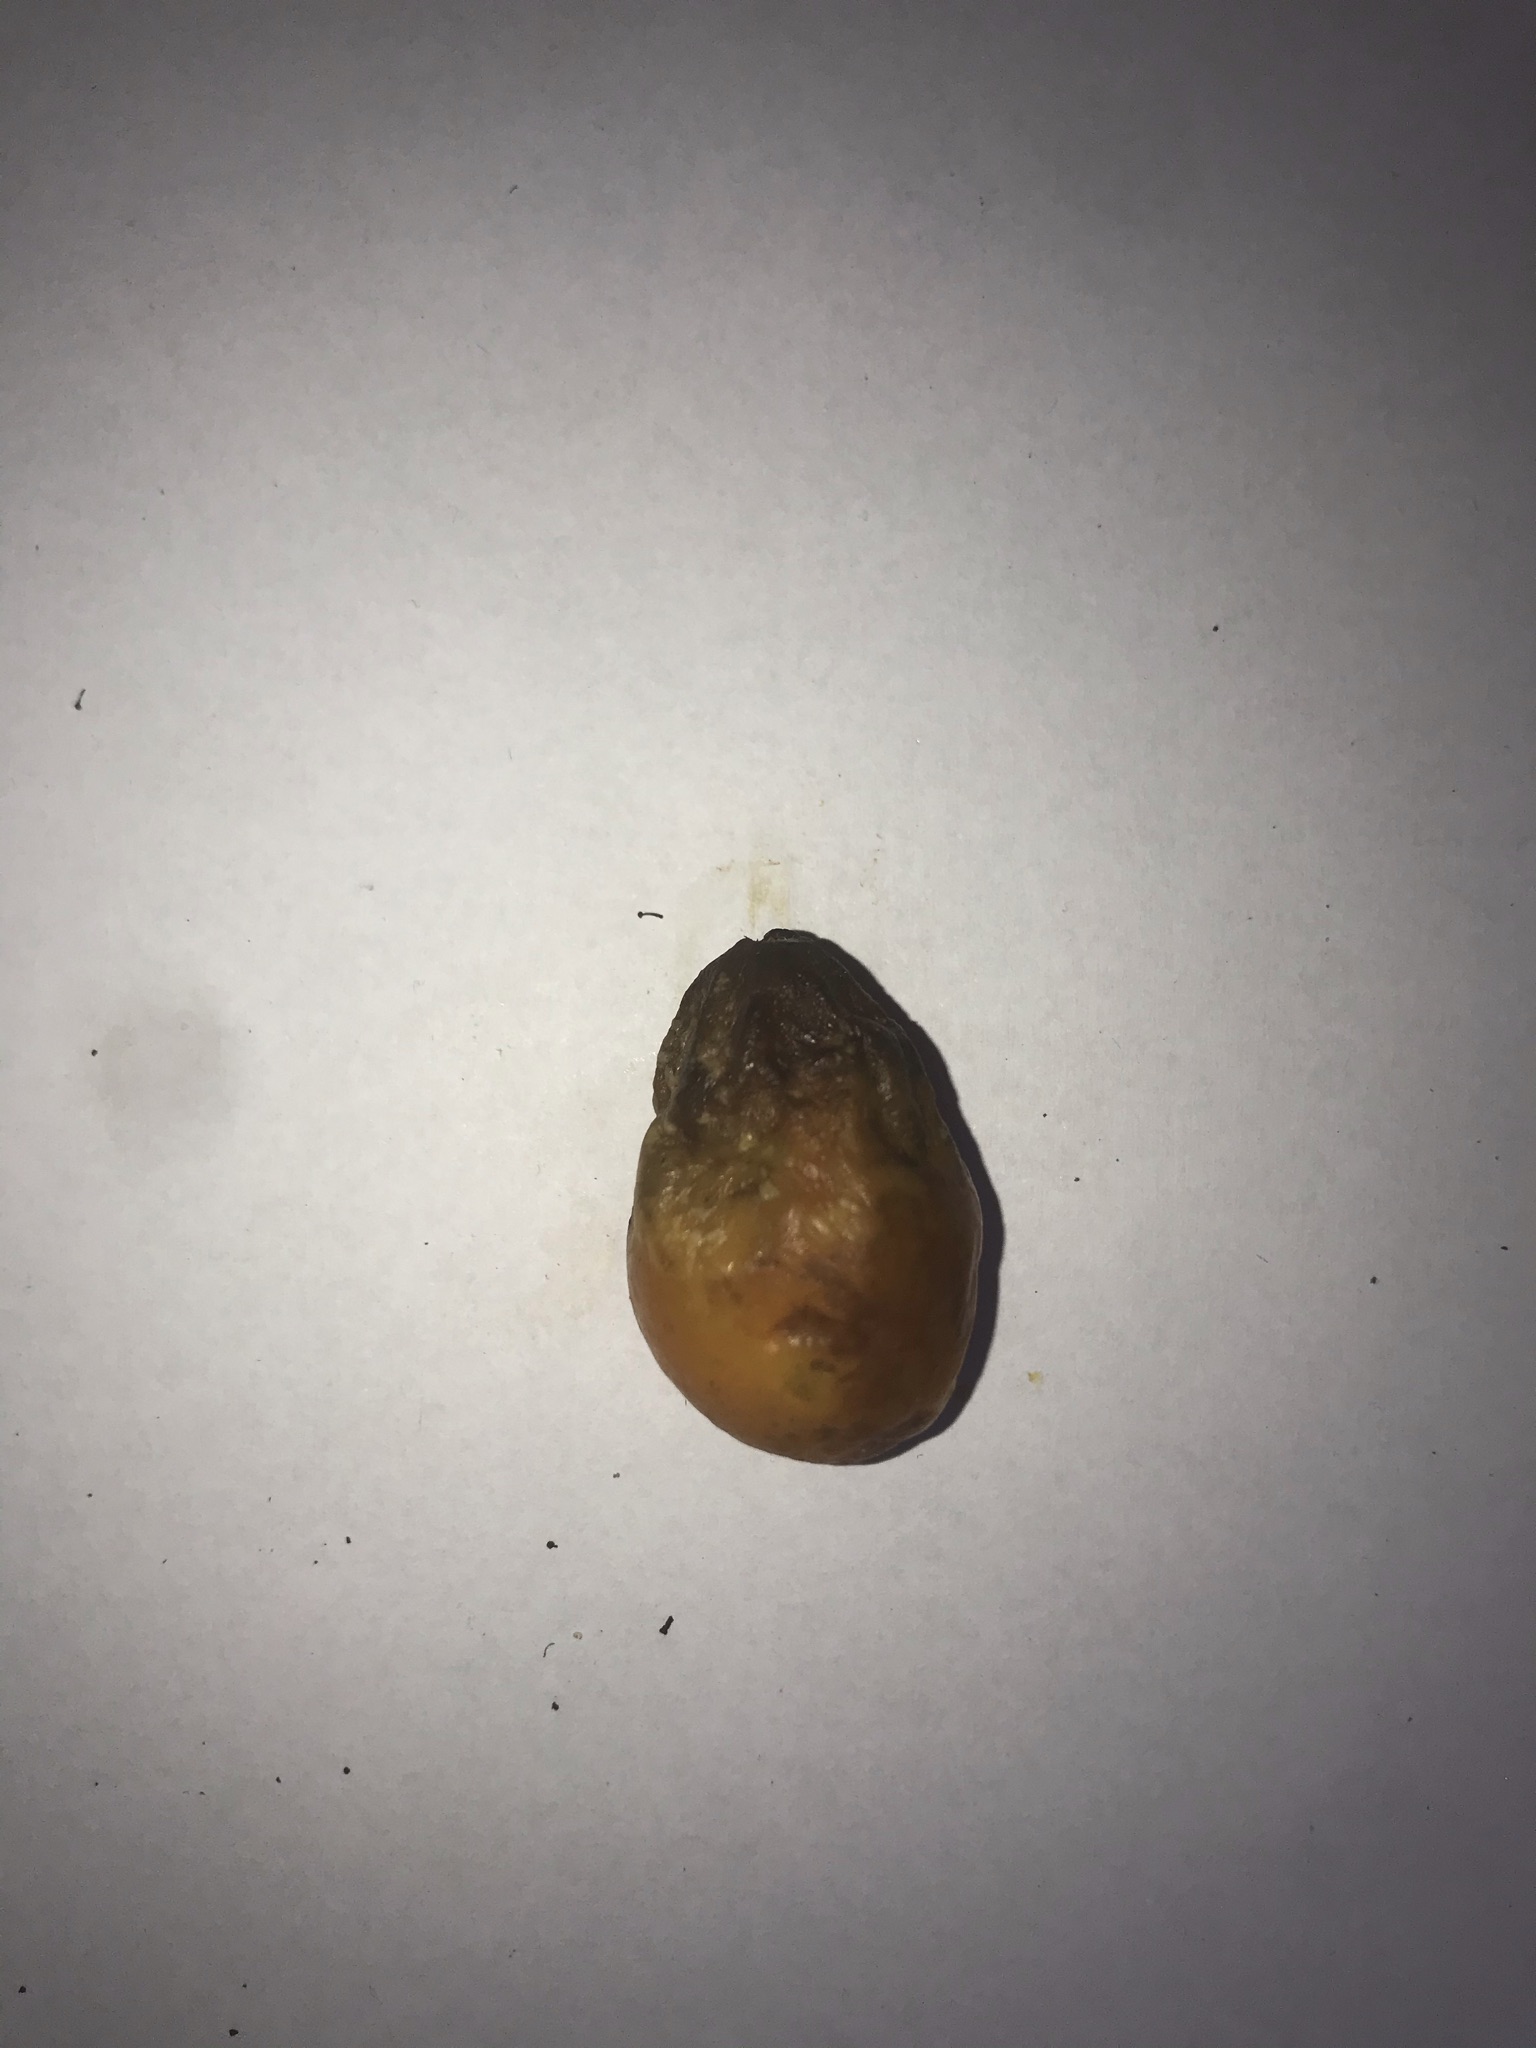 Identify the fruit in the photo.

siriguela
